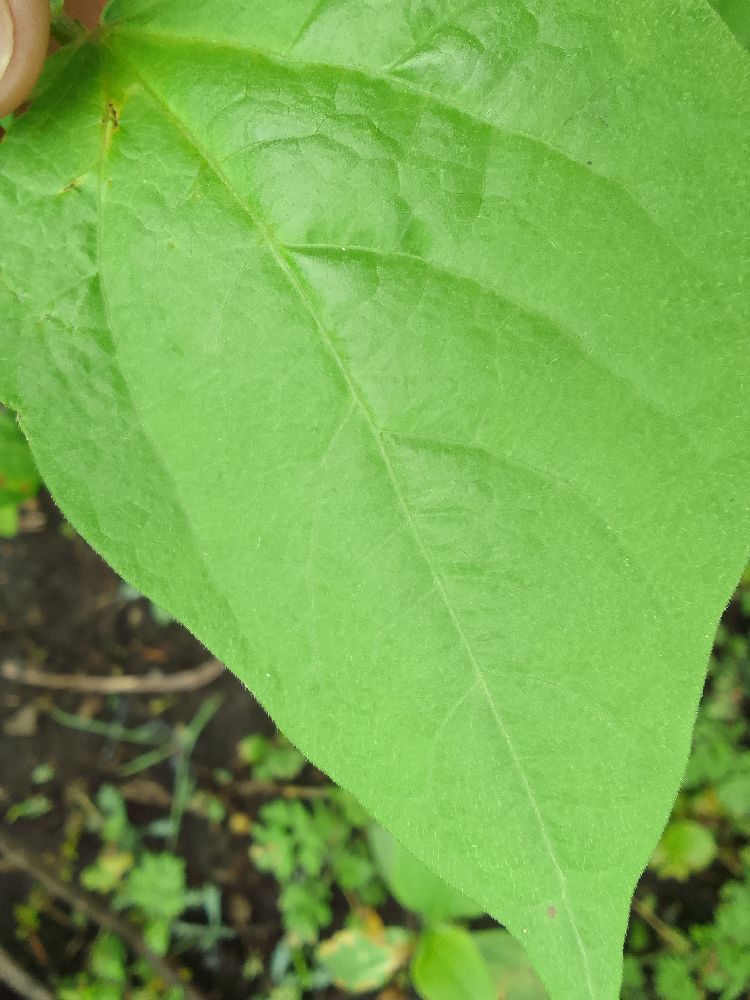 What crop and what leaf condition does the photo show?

common bean, healthy
